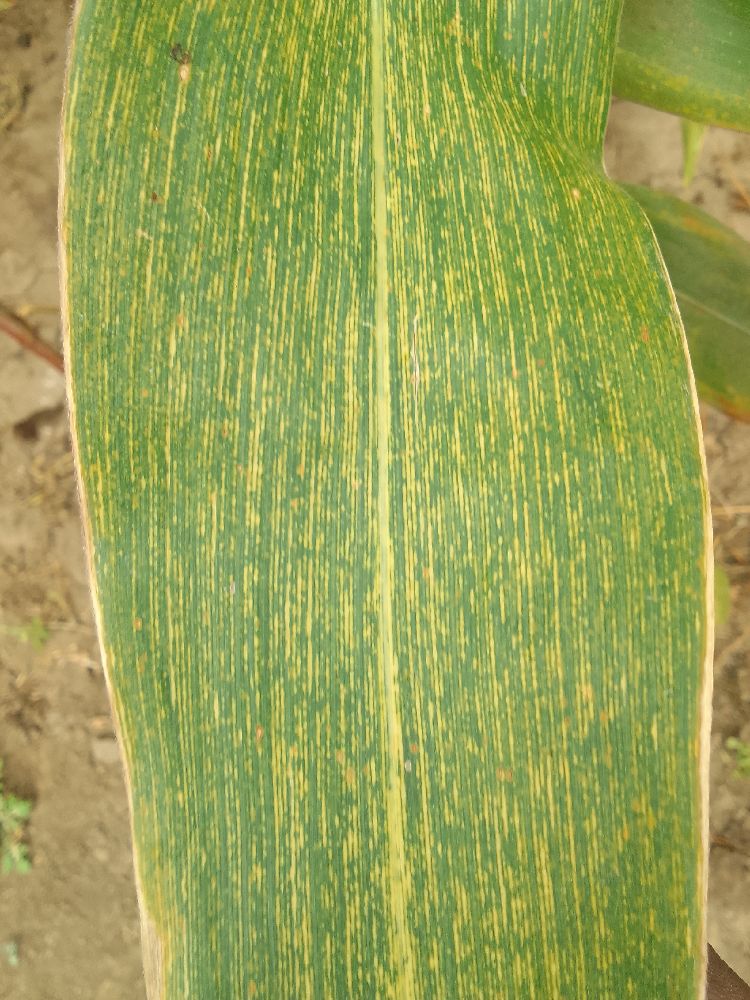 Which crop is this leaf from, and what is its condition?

maize, maize streak virus
